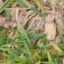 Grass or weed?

grass
